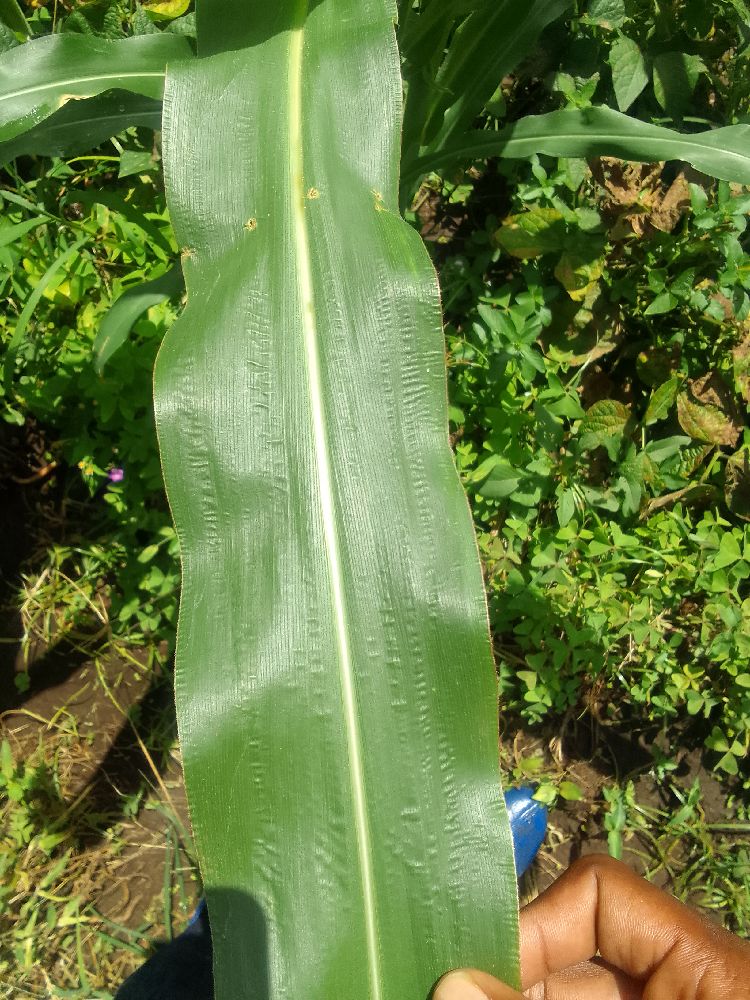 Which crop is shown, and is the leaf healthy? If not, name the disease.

maize, healthy
